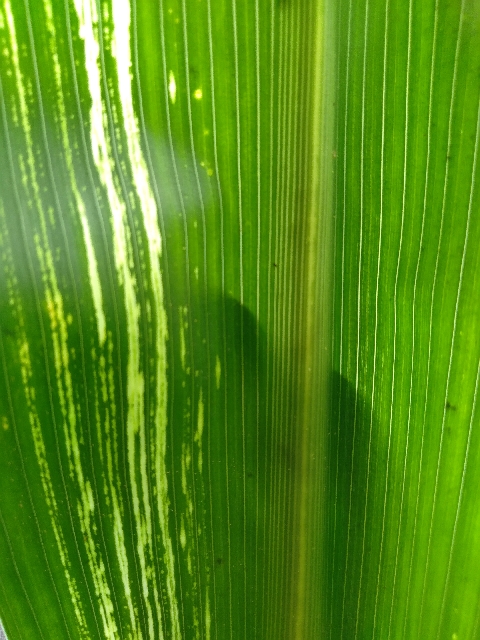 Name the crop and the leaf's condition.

maize, maize streak virus
